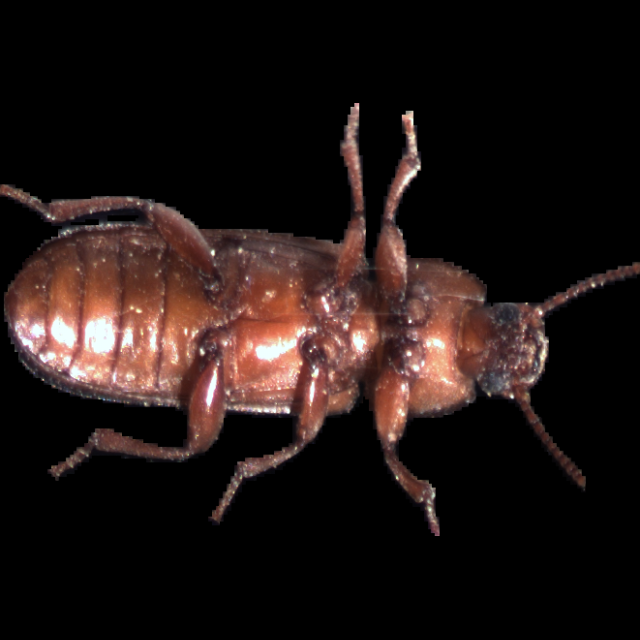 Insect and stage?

mealworm beetle
